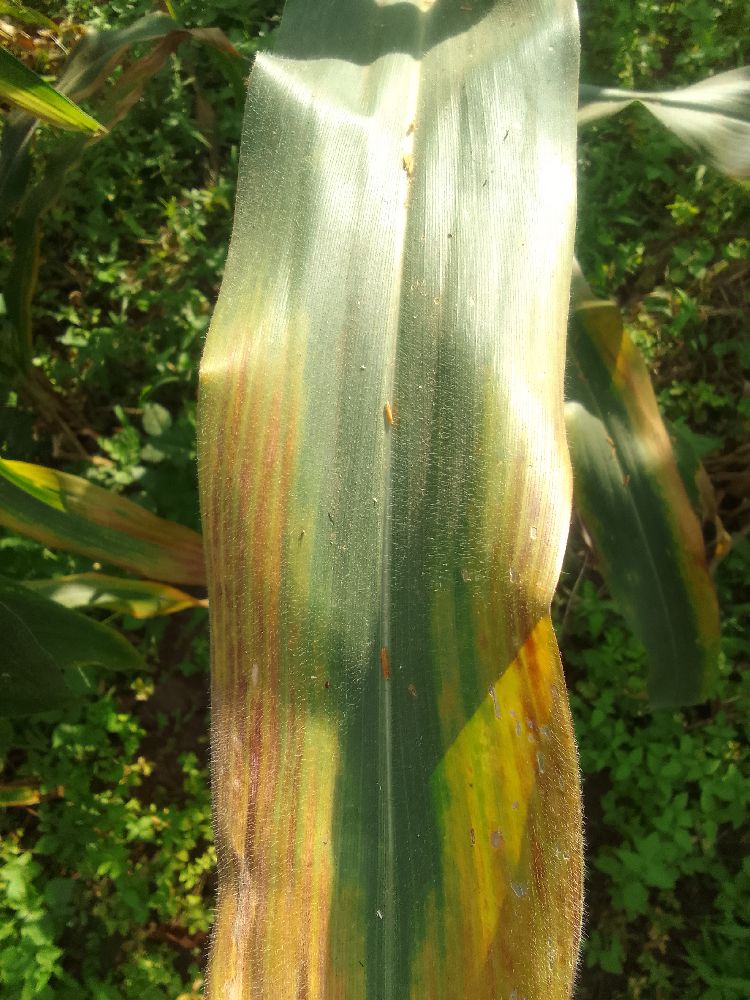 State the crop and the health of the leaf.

maize, maize lethal necrosis
